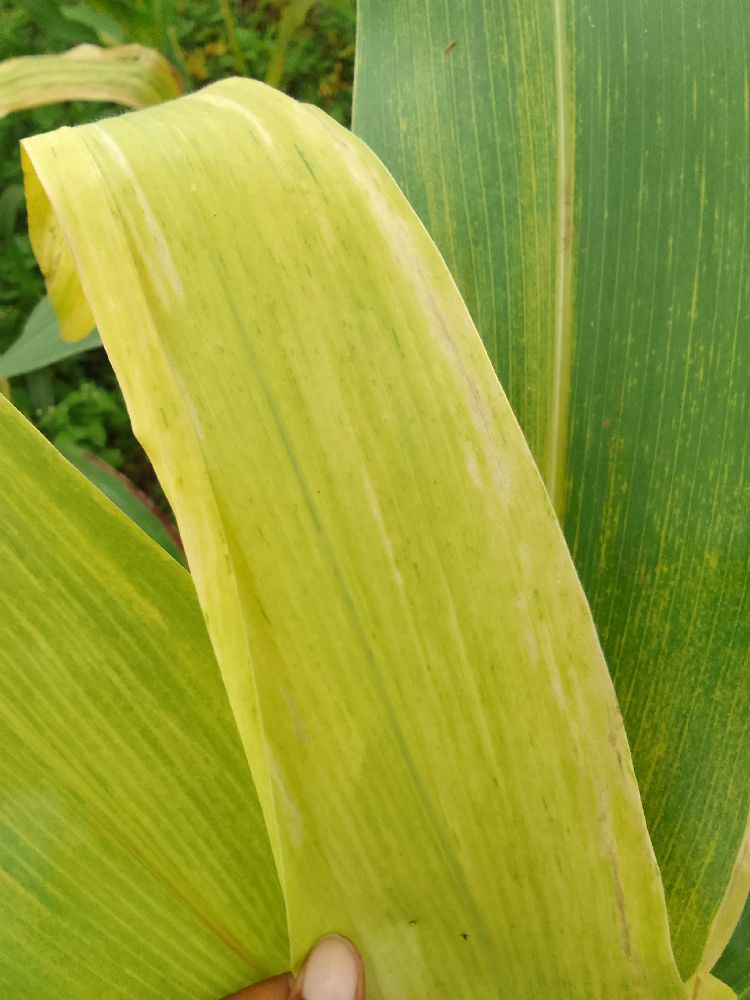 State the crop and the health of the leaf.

maize, maize lethal necrosis
